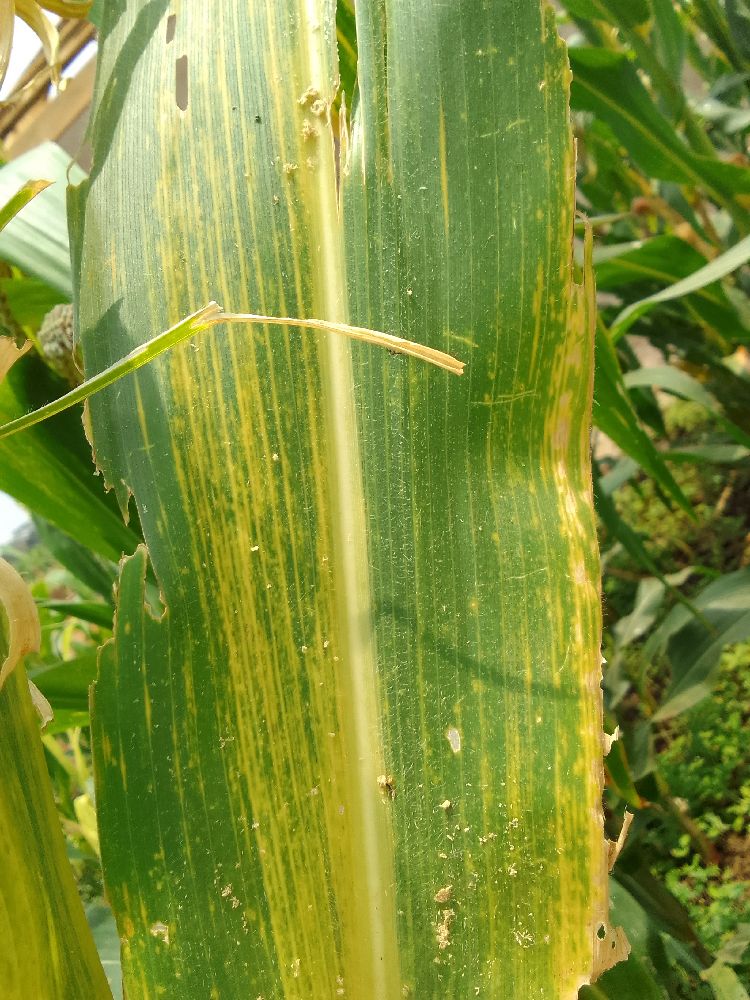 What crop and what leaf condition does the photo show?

maize, maize lethal necrosis
